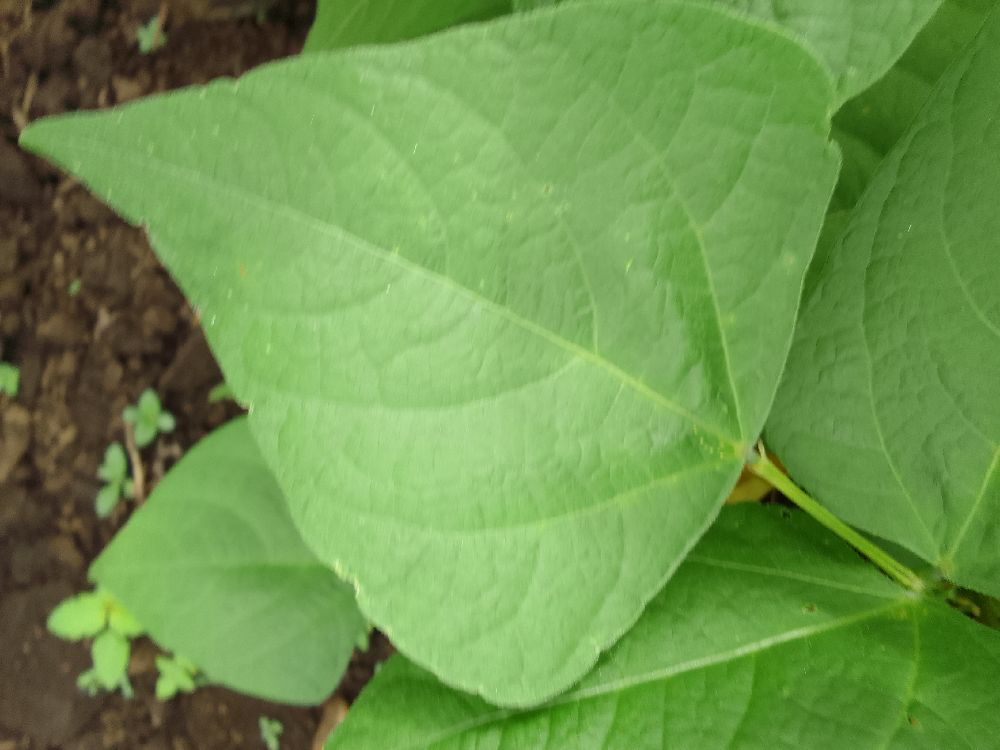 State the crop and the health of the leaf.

common bean, healthy
